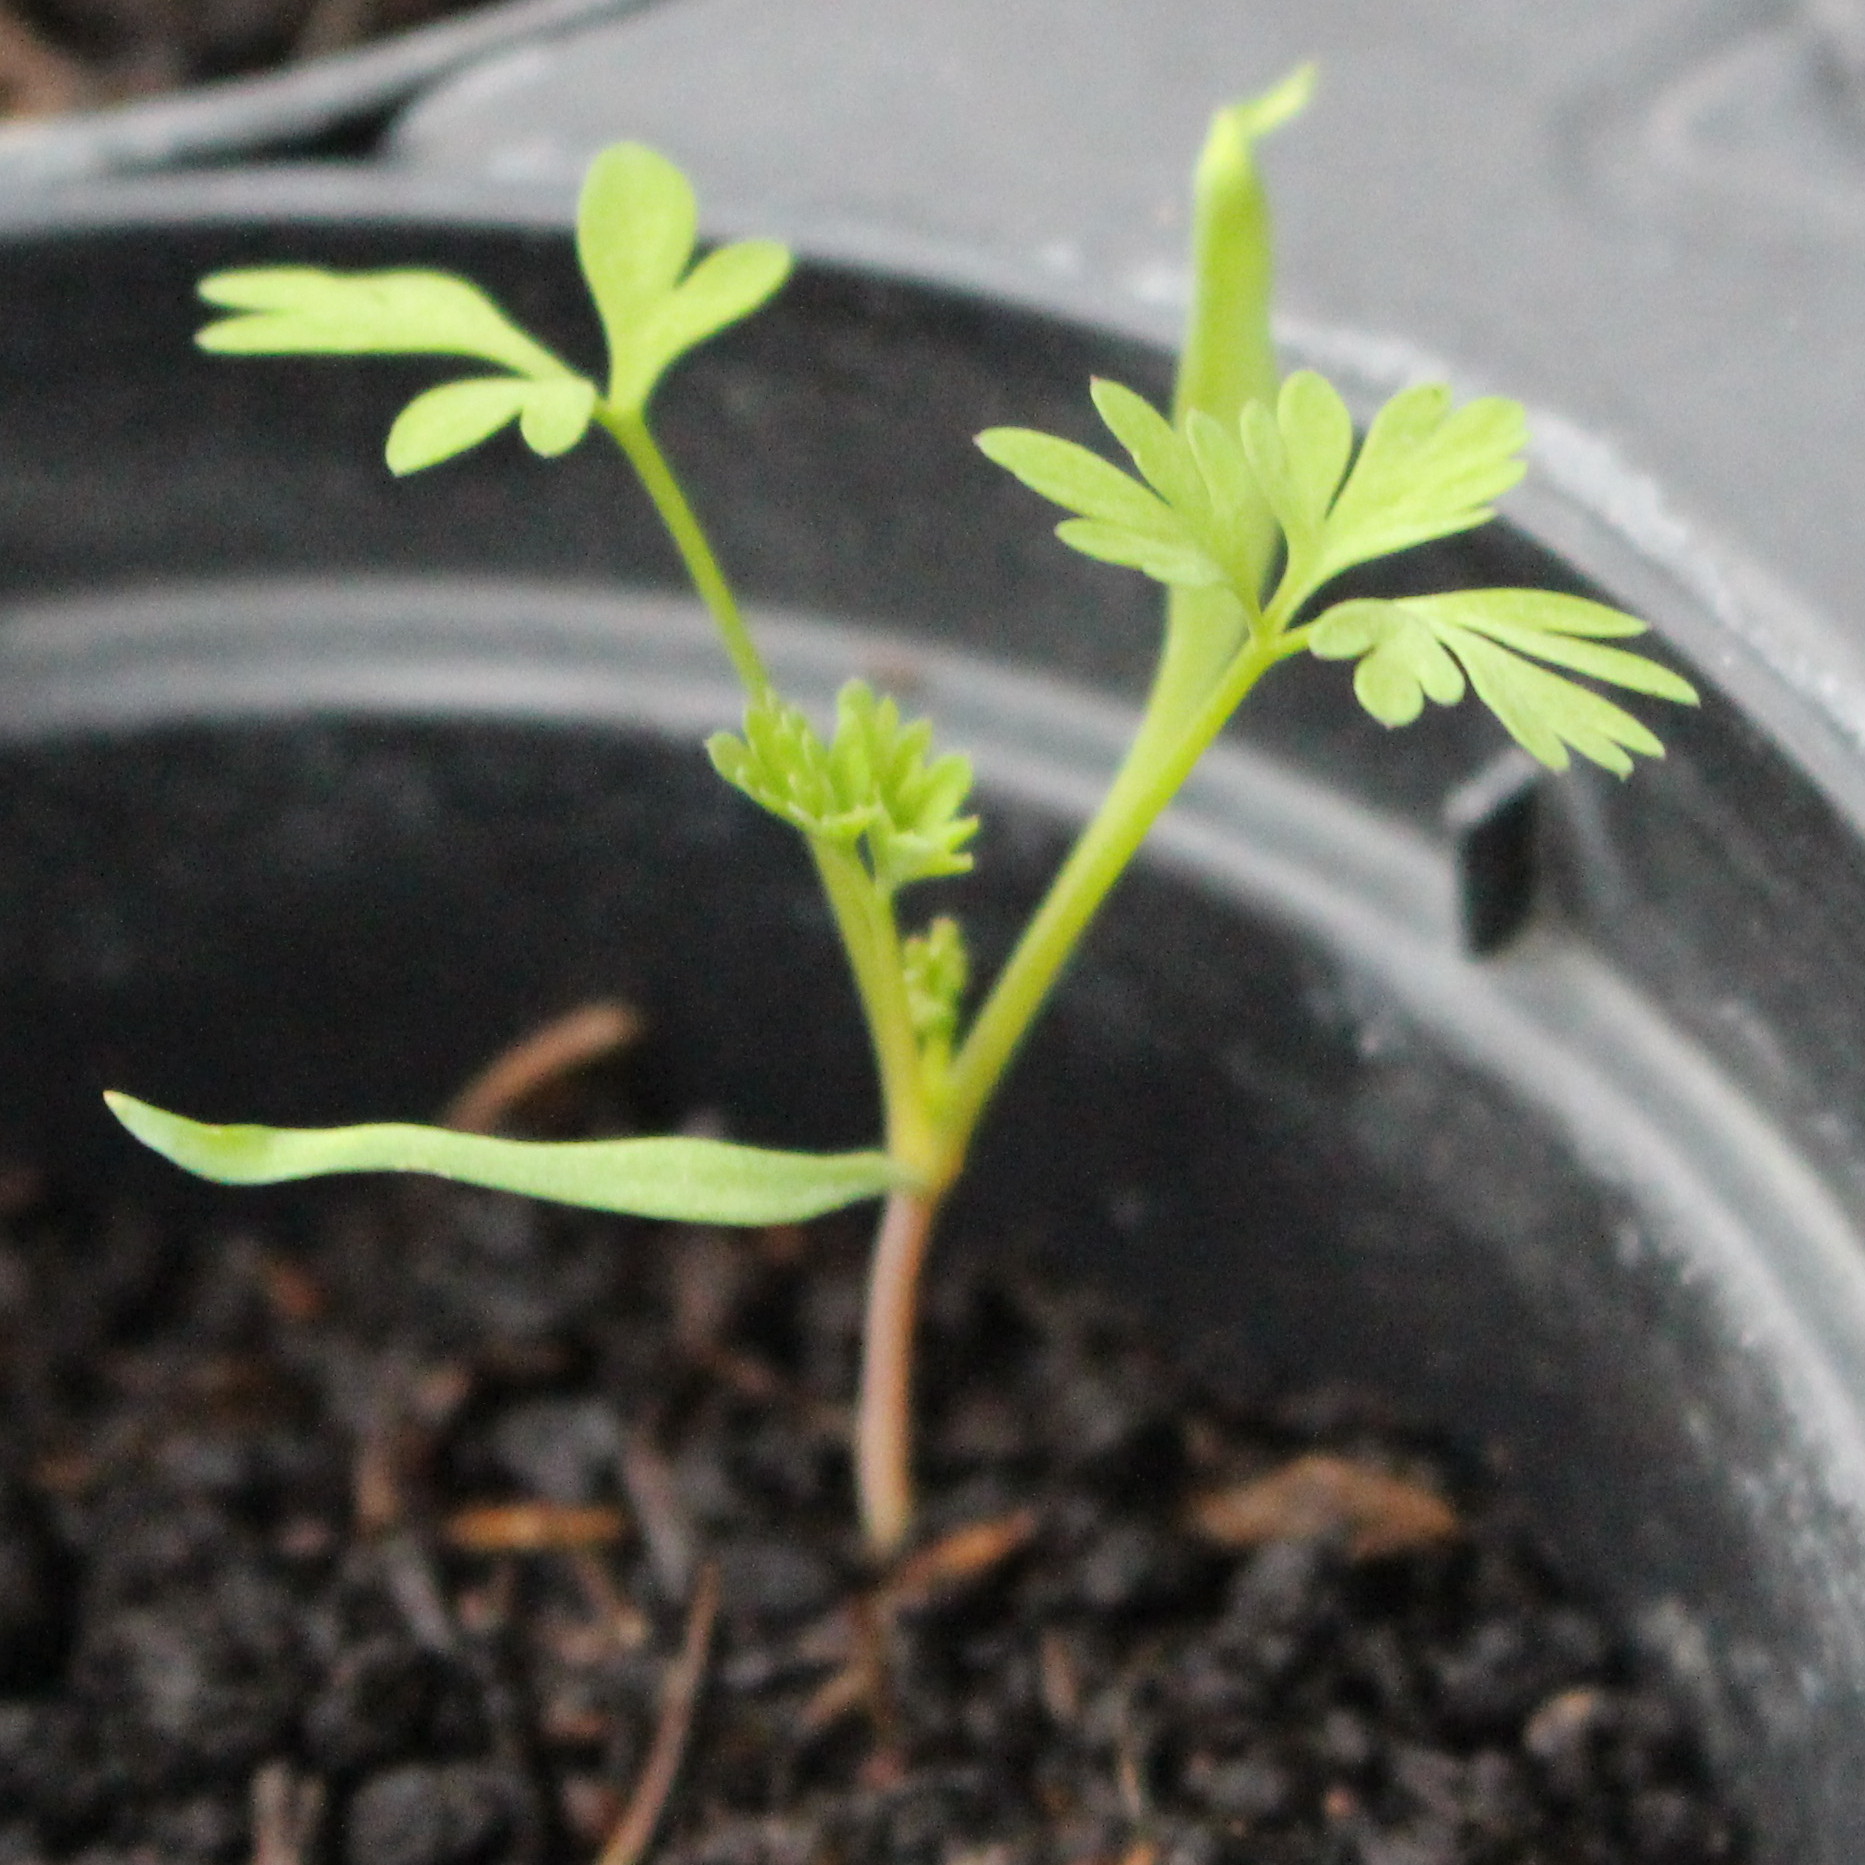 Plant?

Fumaria officinalis
